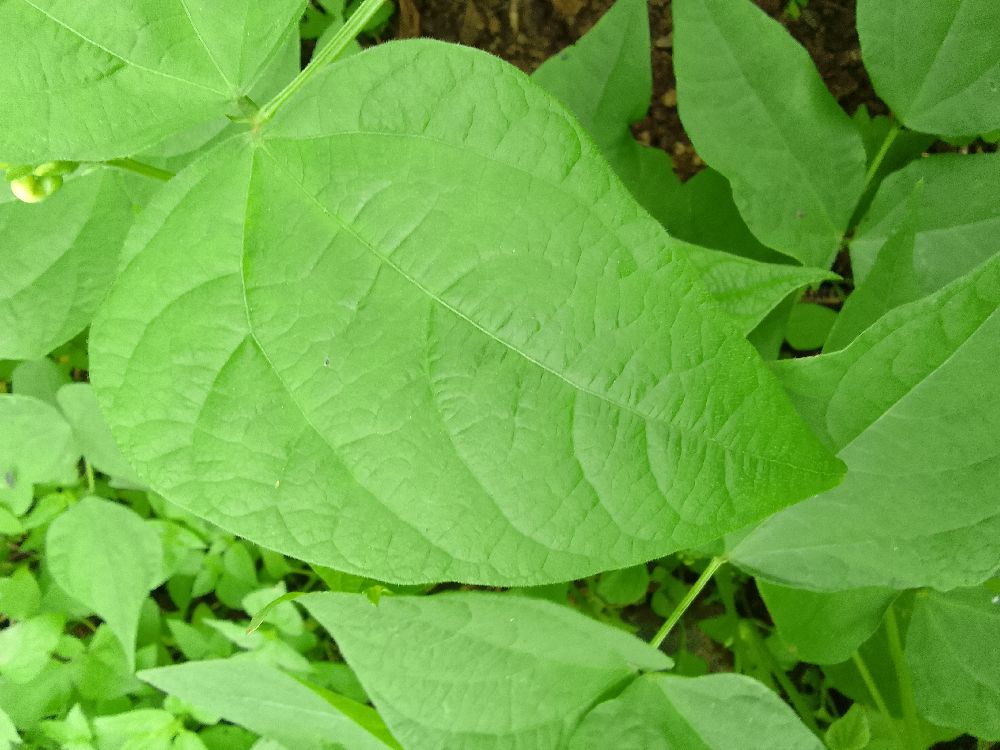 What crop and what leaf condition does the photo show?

common bean, healthy
